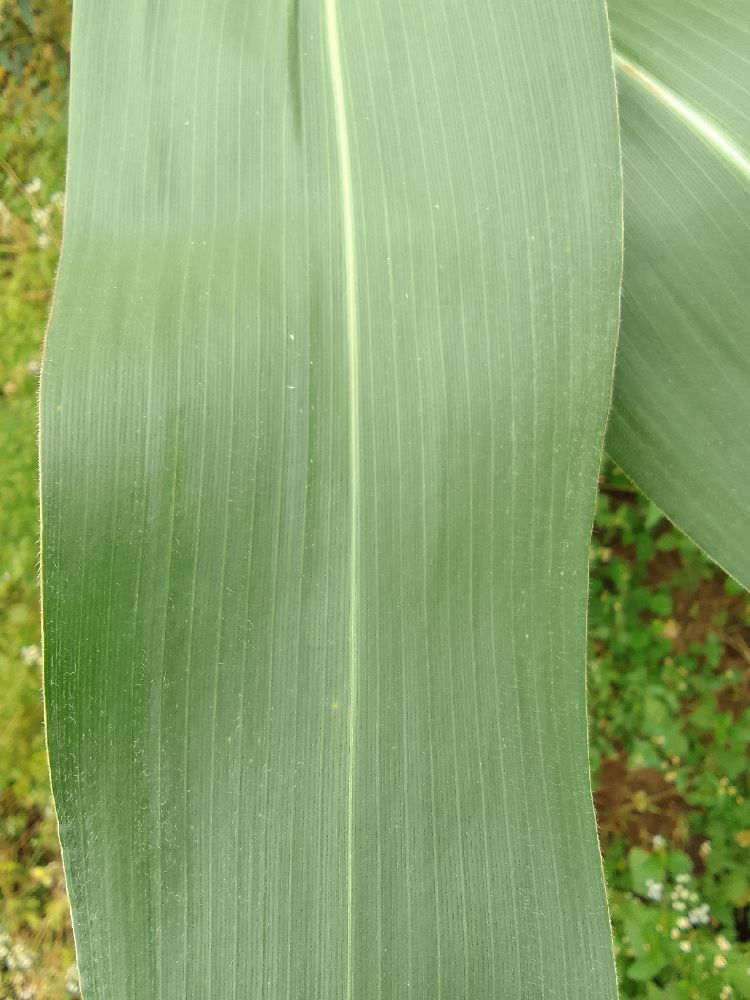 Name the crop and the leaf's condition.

maize, healthy
